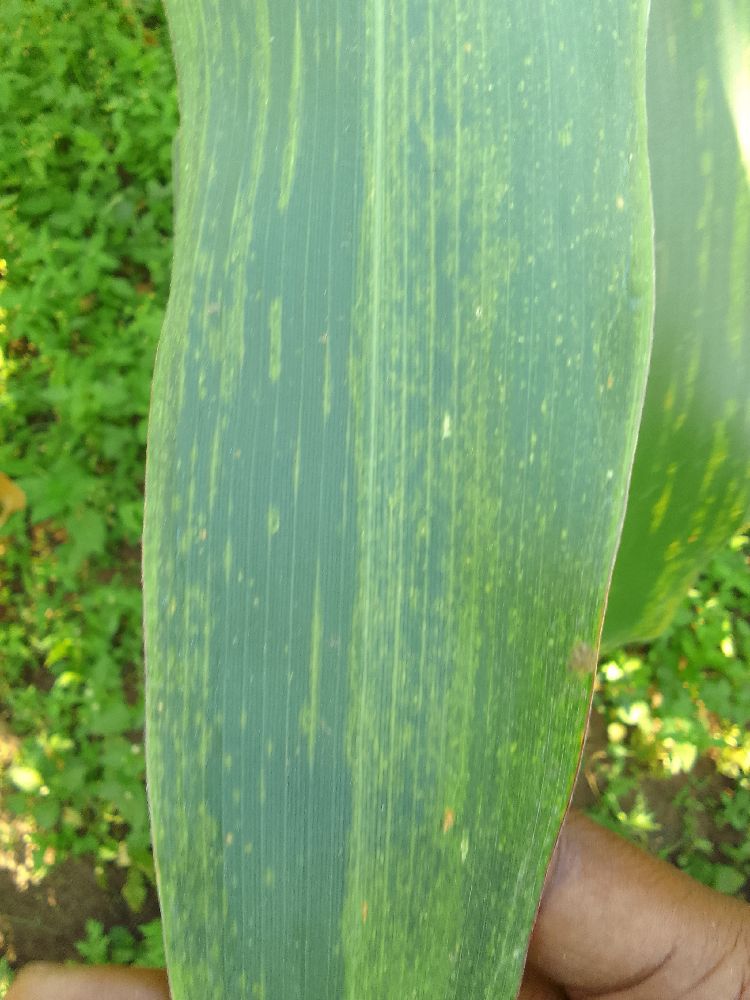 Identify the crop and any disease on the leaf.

maize, maize lethal necrosis
